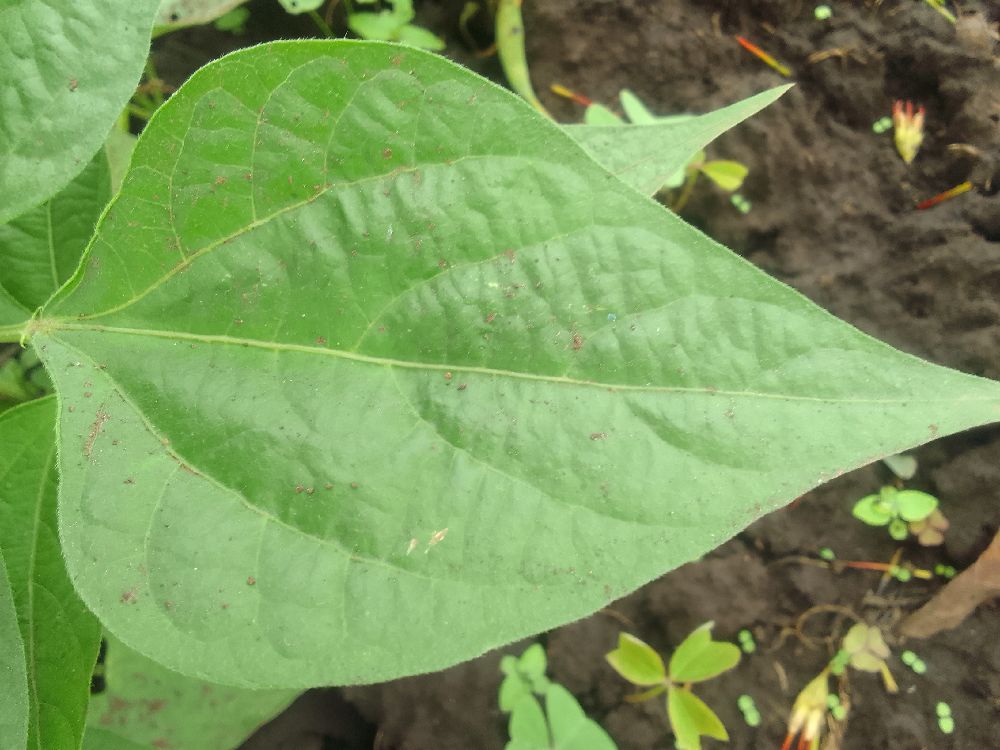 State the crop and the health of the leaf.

common bean, healthy
